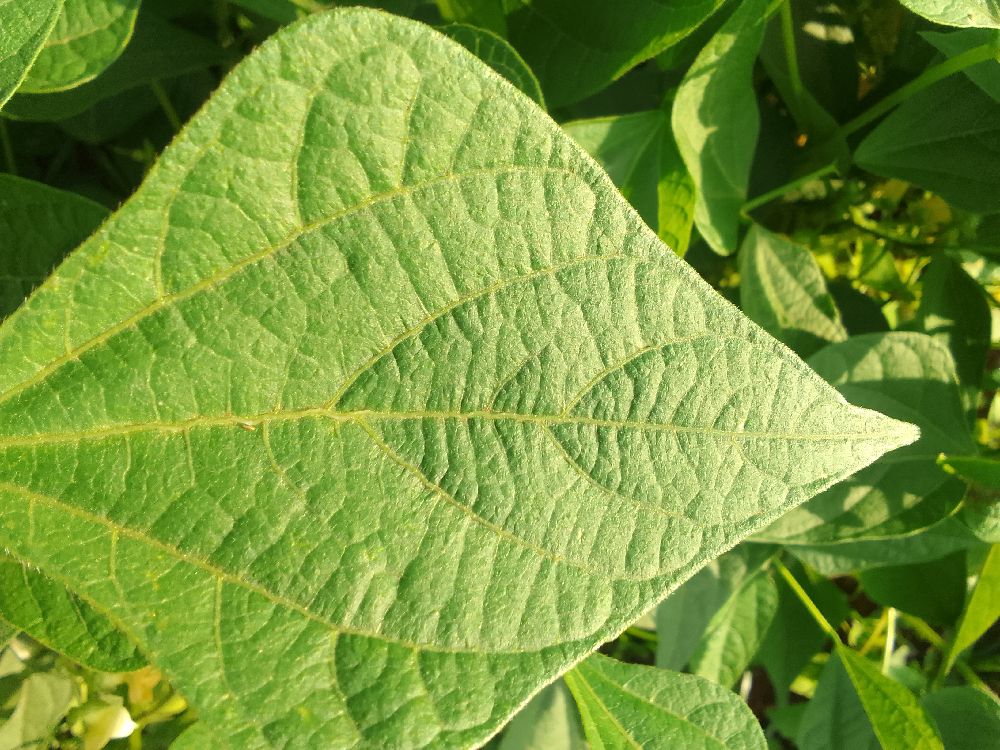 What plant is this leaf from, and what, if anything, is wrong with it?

common bean, healthy
